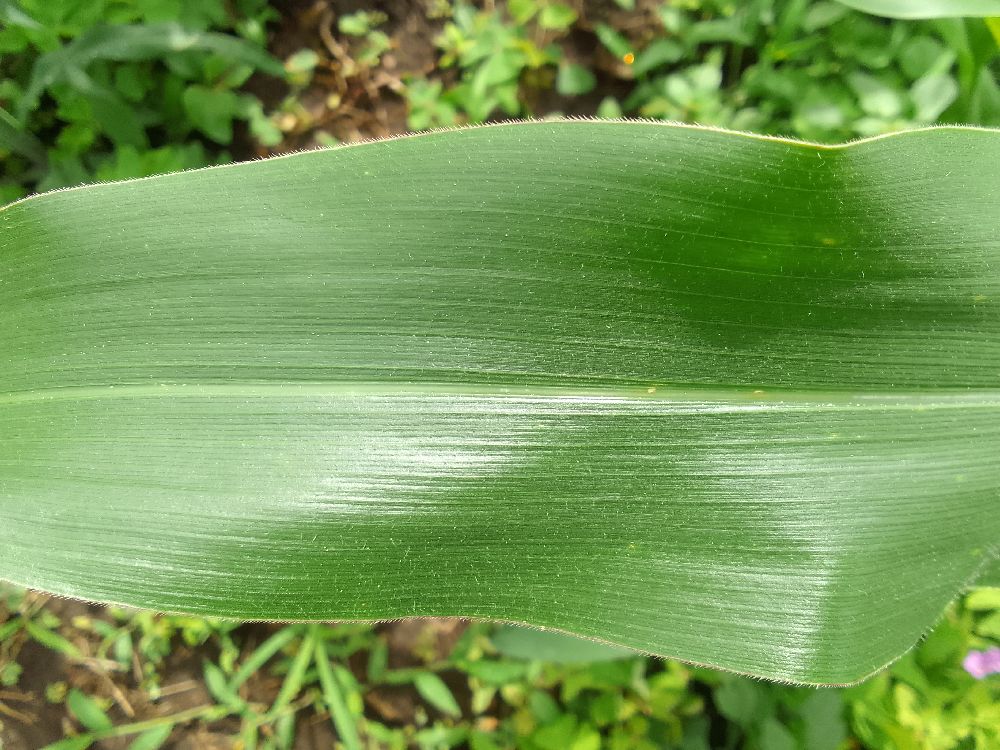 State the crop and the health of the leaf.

maize, healthy
